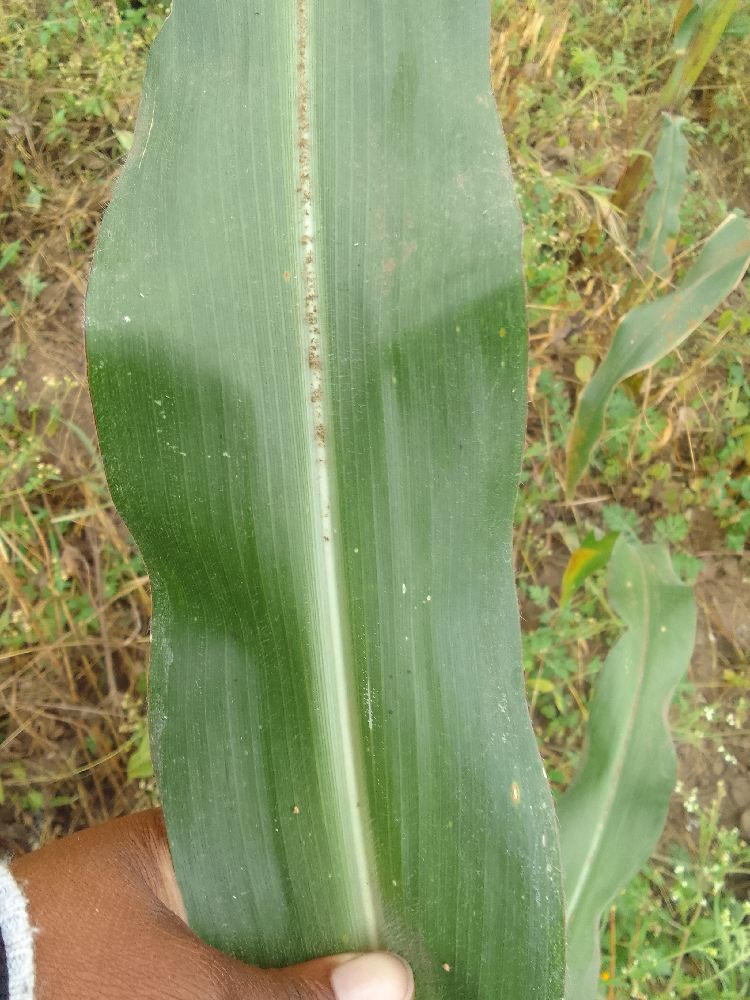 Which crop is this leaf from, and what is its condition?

maize, healthy
